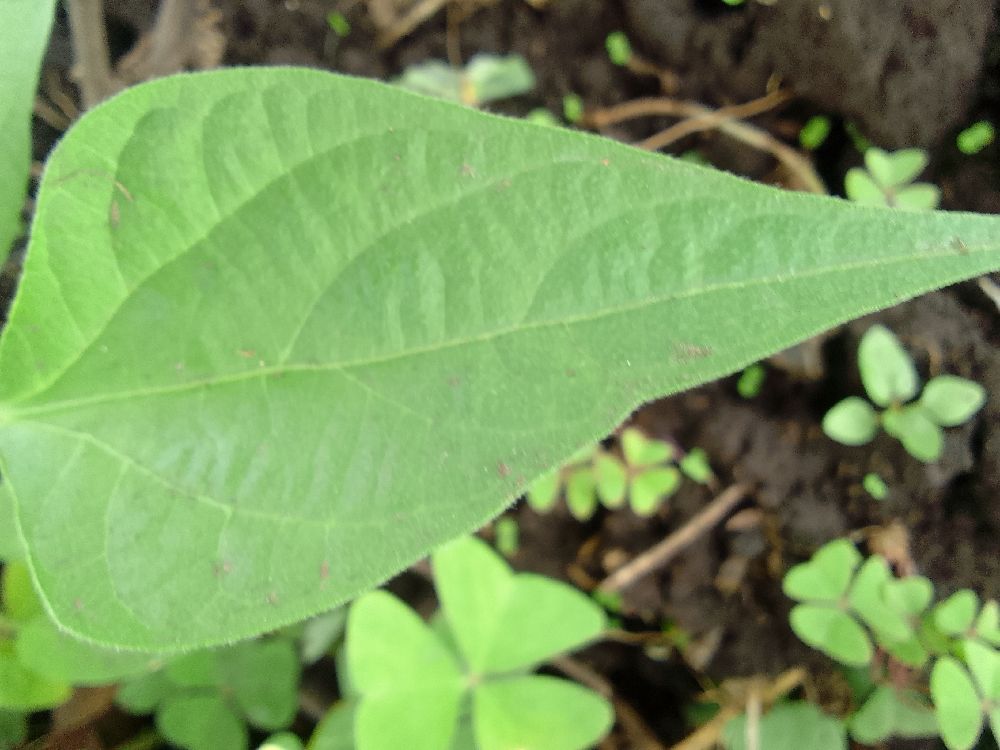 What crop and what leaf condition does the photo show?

common bean, healthy
